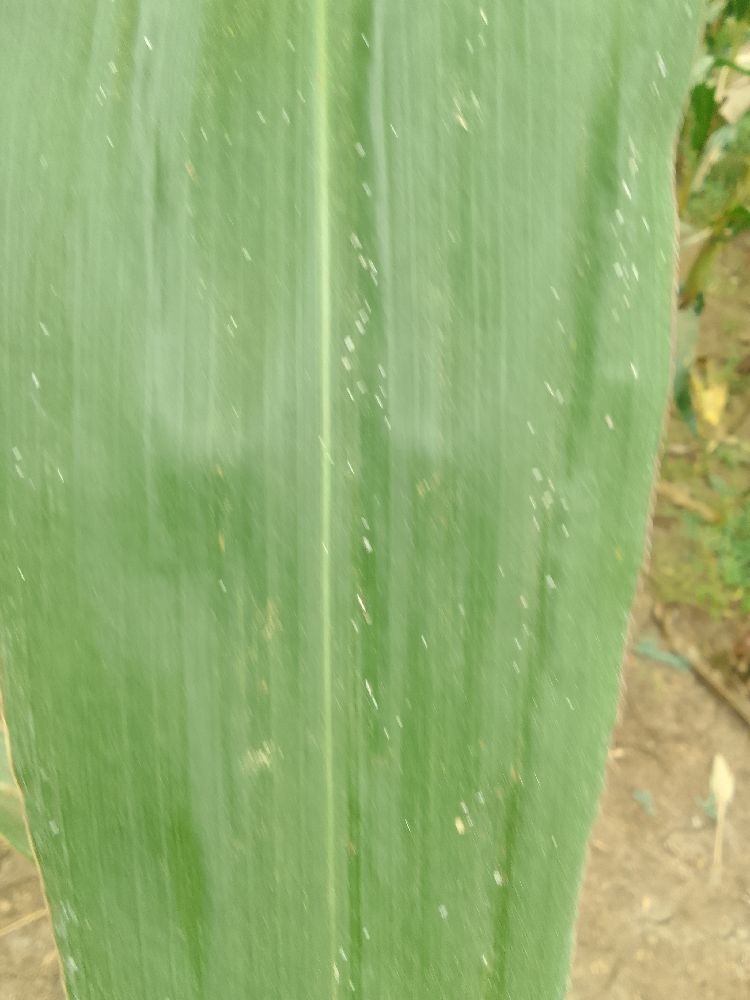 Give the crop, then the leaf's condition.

maize, healthy
